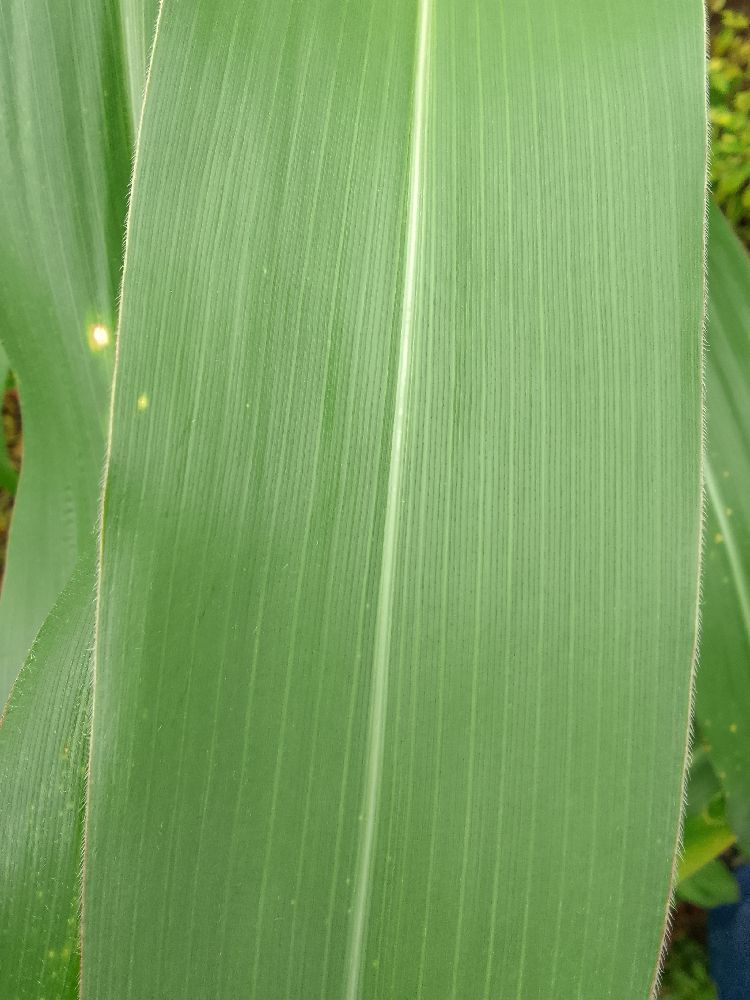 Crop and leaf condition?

maize, healthy
